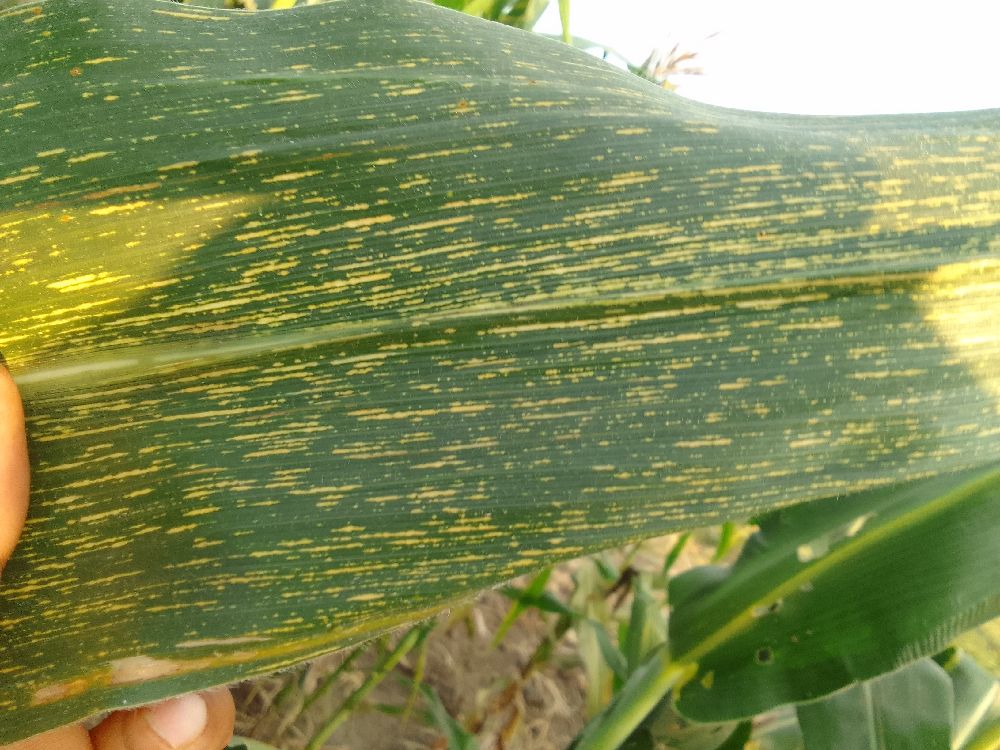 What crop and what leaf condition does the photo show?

maize, maize streak virus
